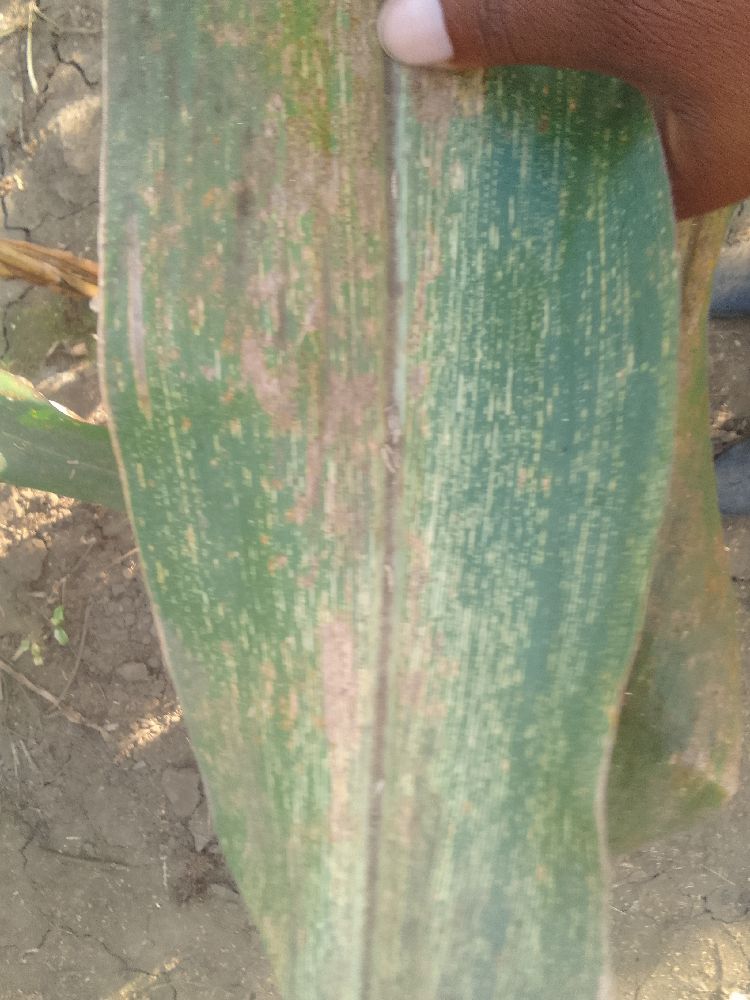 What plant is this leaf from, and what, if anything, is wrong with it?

maize, maize streak virus
